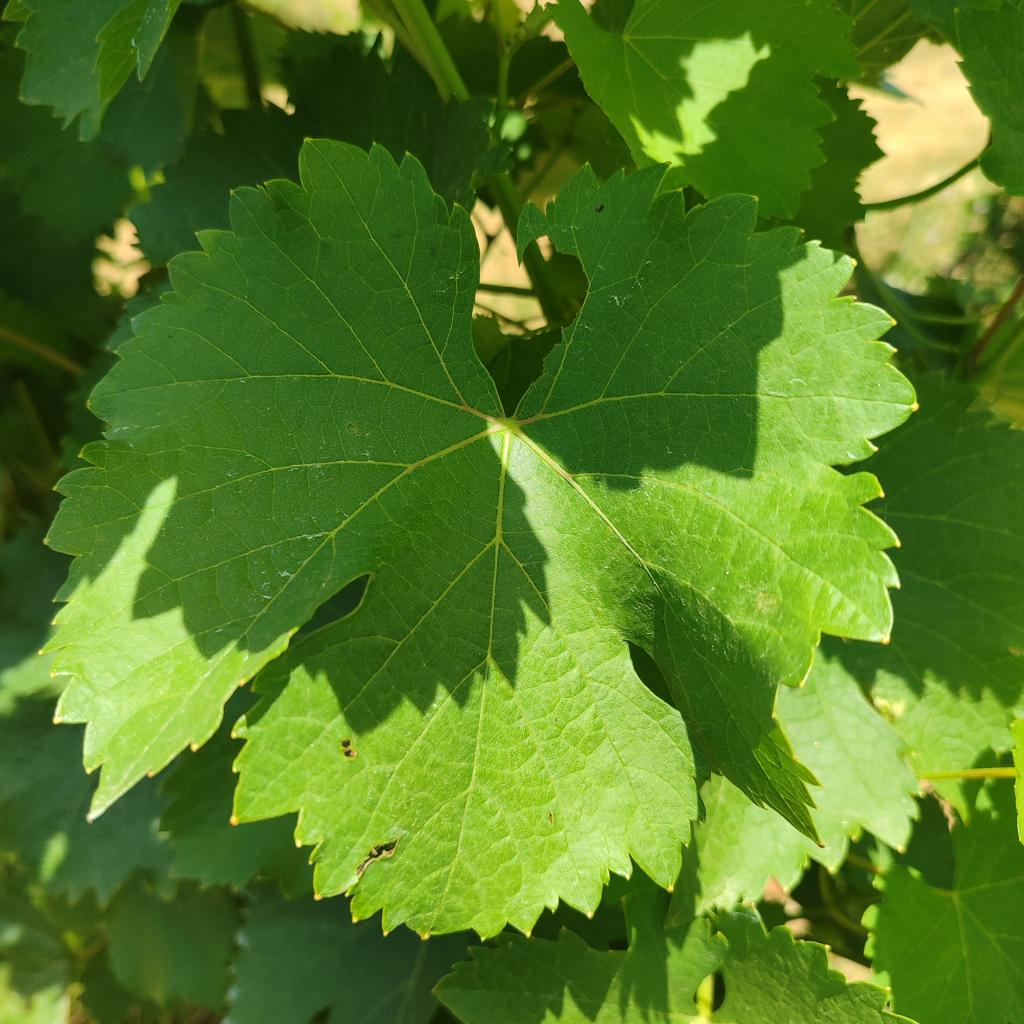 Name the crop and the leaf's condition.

grapevine, healthy
